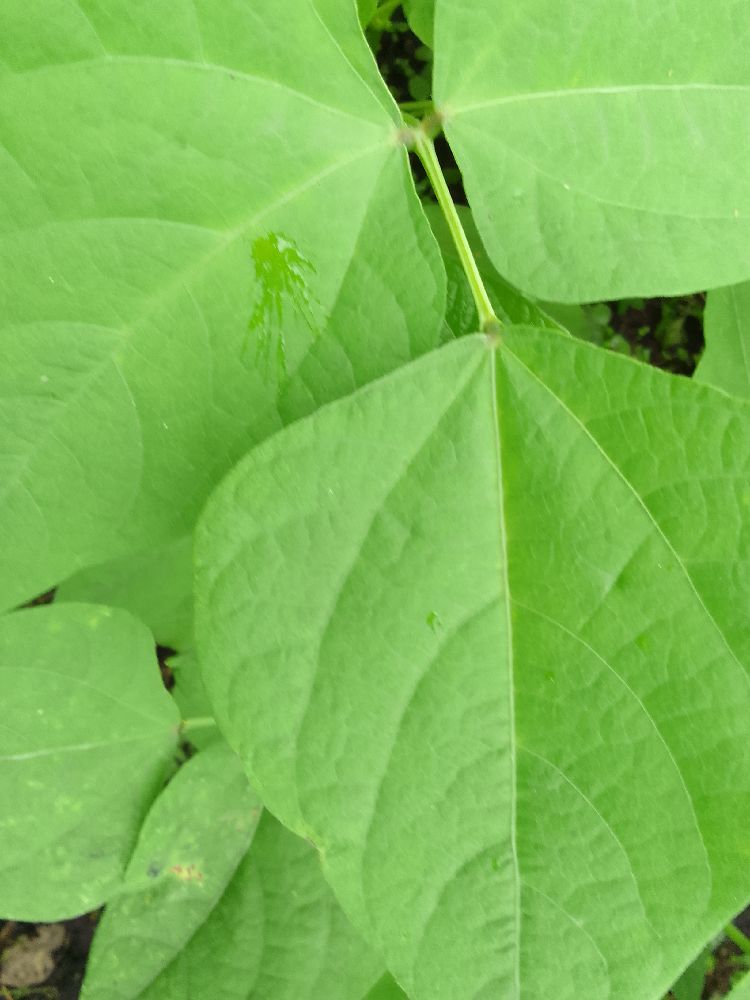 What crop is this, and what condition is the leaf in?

maize, healthy
